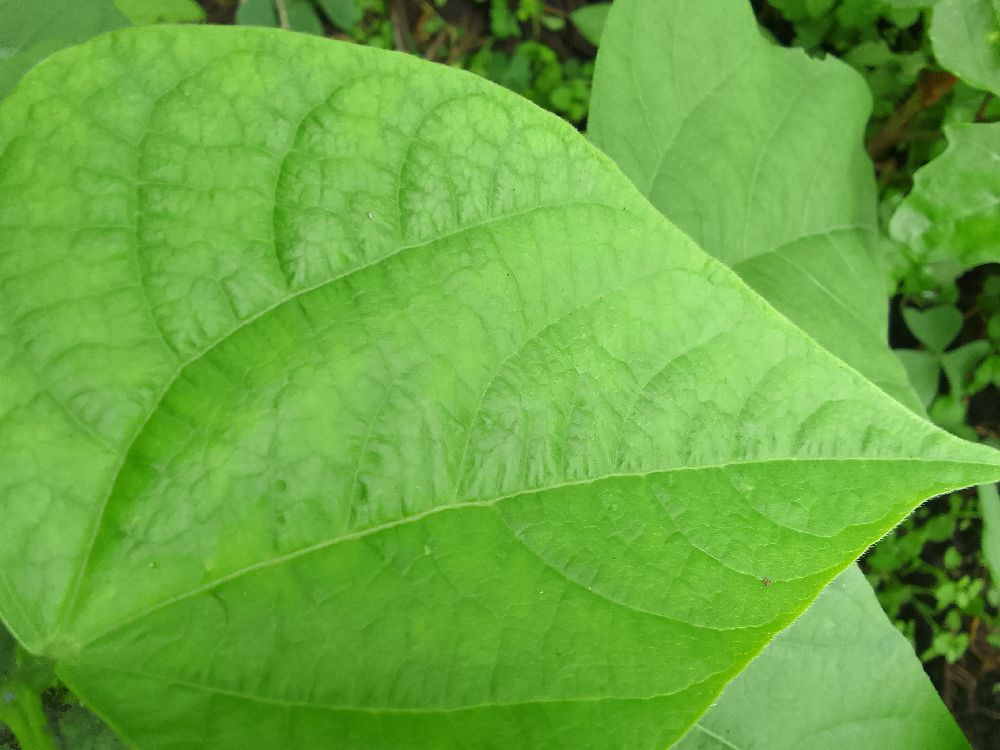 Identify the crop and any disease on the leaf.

common bean, healthy
